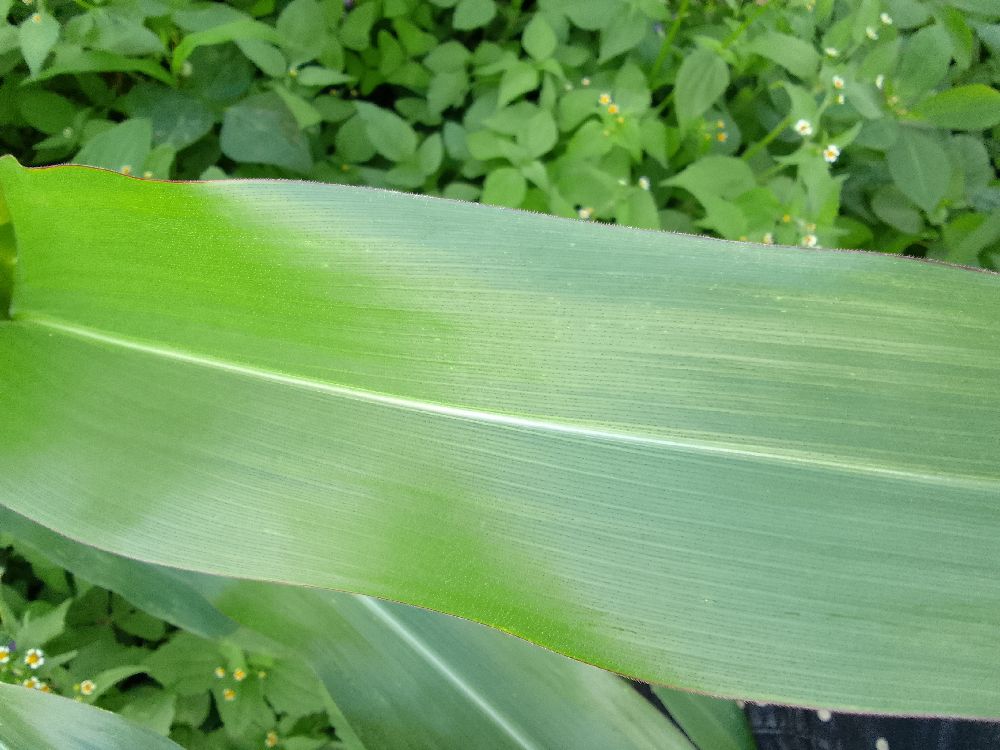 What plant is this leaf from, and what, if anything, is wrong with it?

maize, healthy
